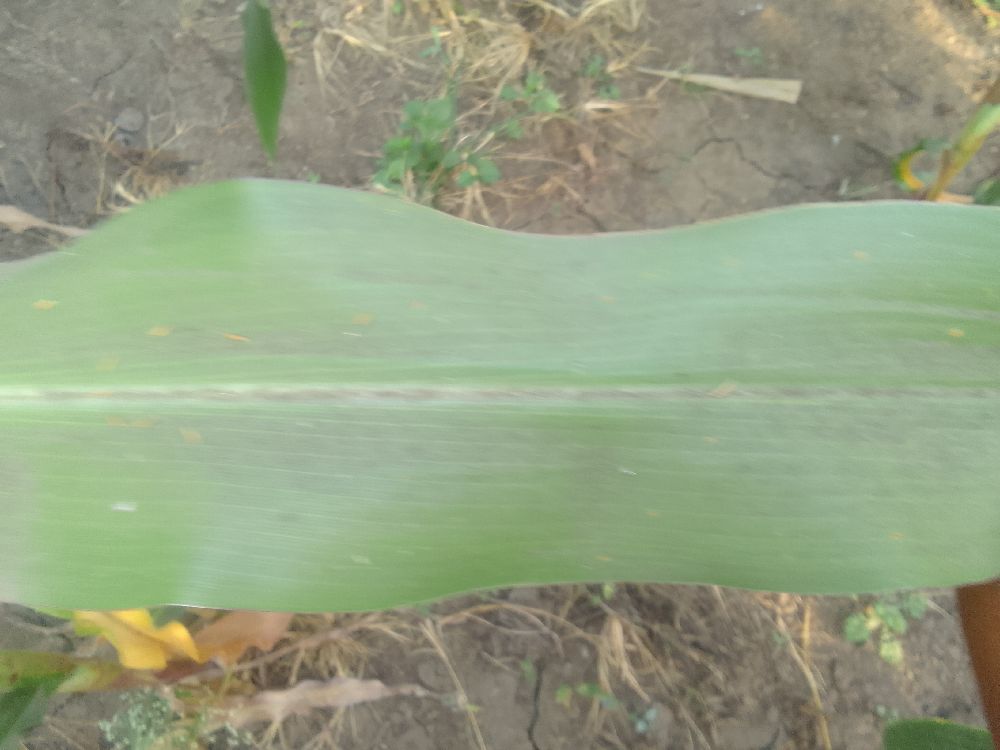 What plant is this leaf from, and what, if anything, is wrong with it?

maize, healthy
